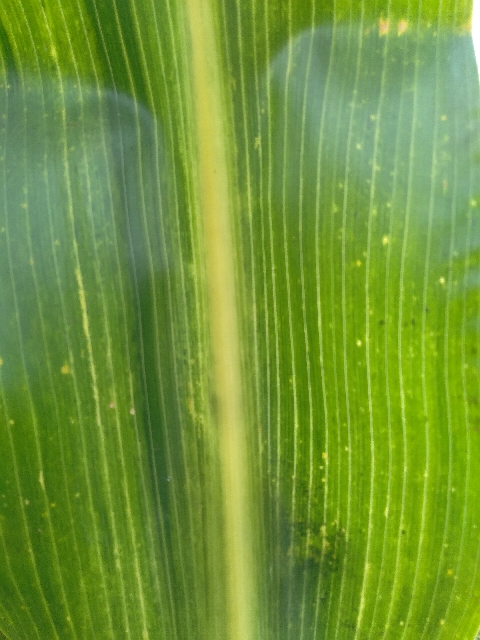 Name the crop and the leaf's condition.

maize, maize lethal necrosis
